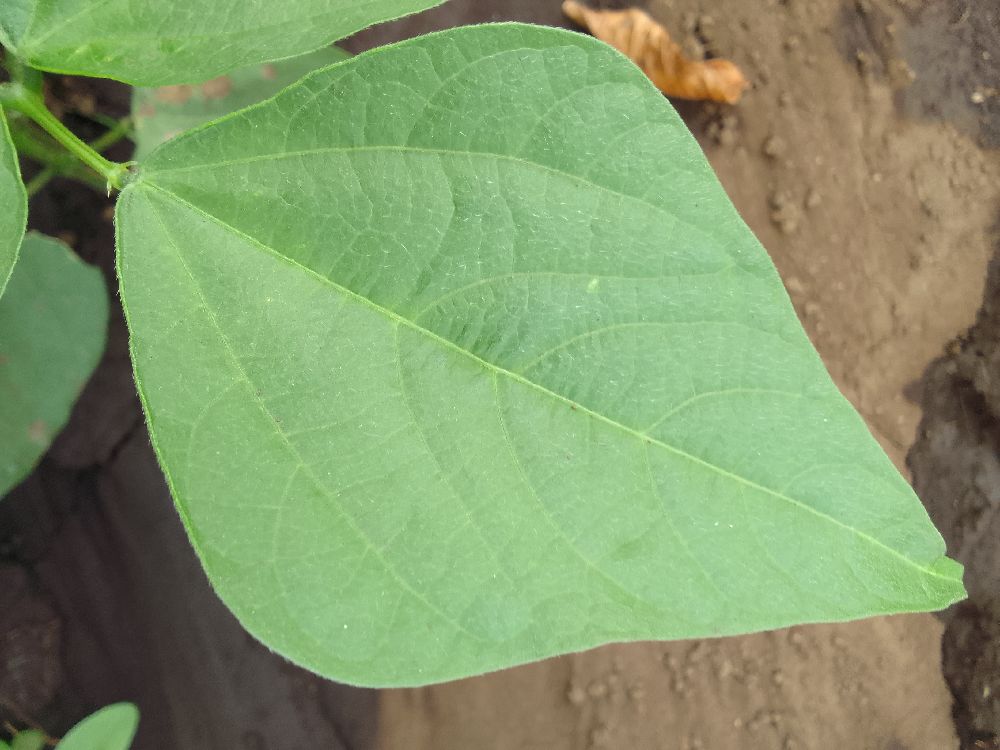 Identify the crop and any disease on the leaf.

common bean, healthy
